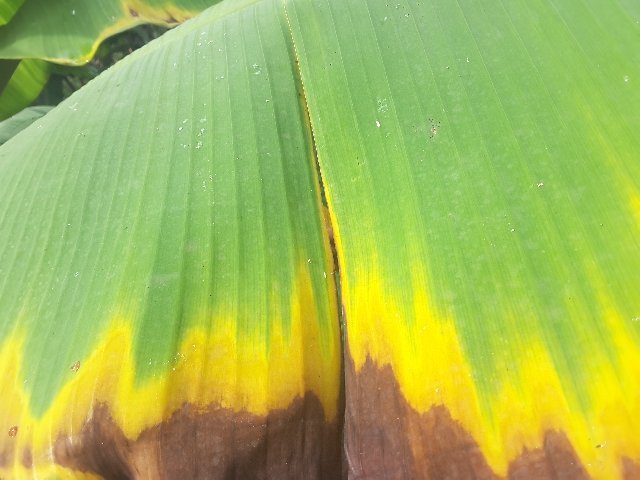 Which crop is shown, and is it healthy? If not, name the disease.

banana, fusarium wilt race 1
